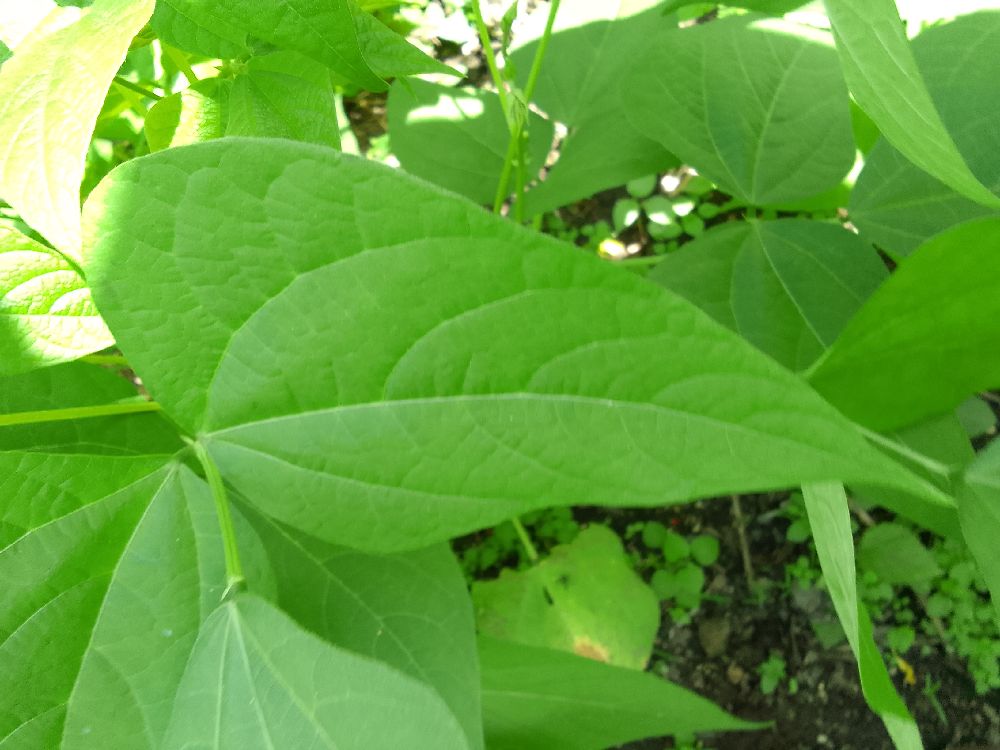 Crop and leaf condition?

common bean, healthy
